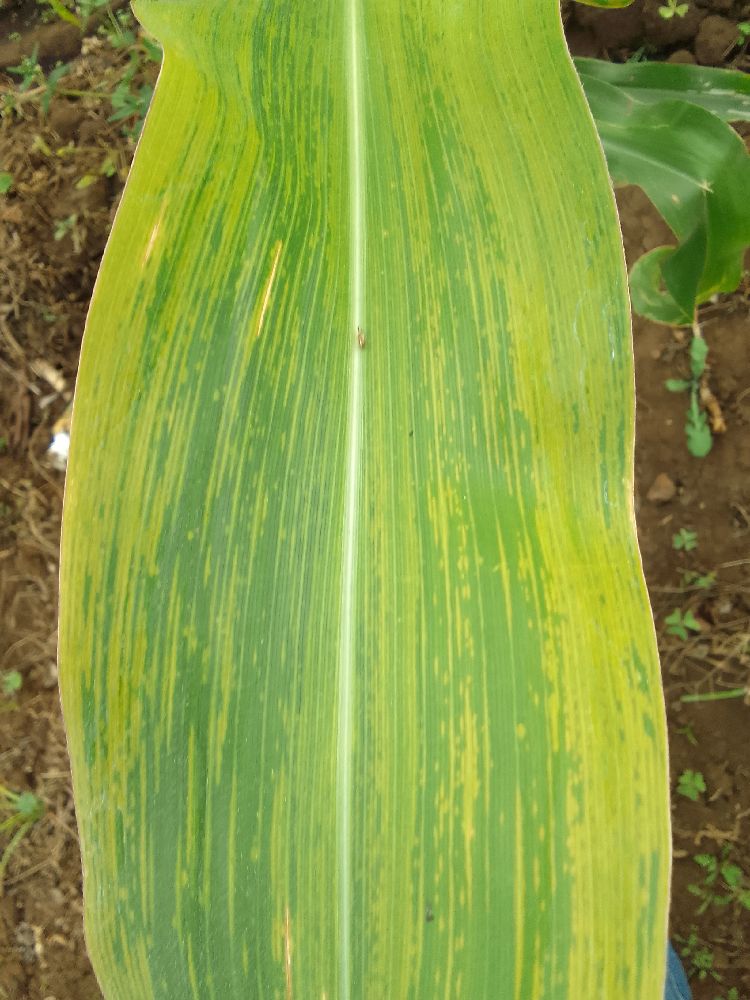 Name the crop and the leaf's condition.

maize, maize lethal necrosis
